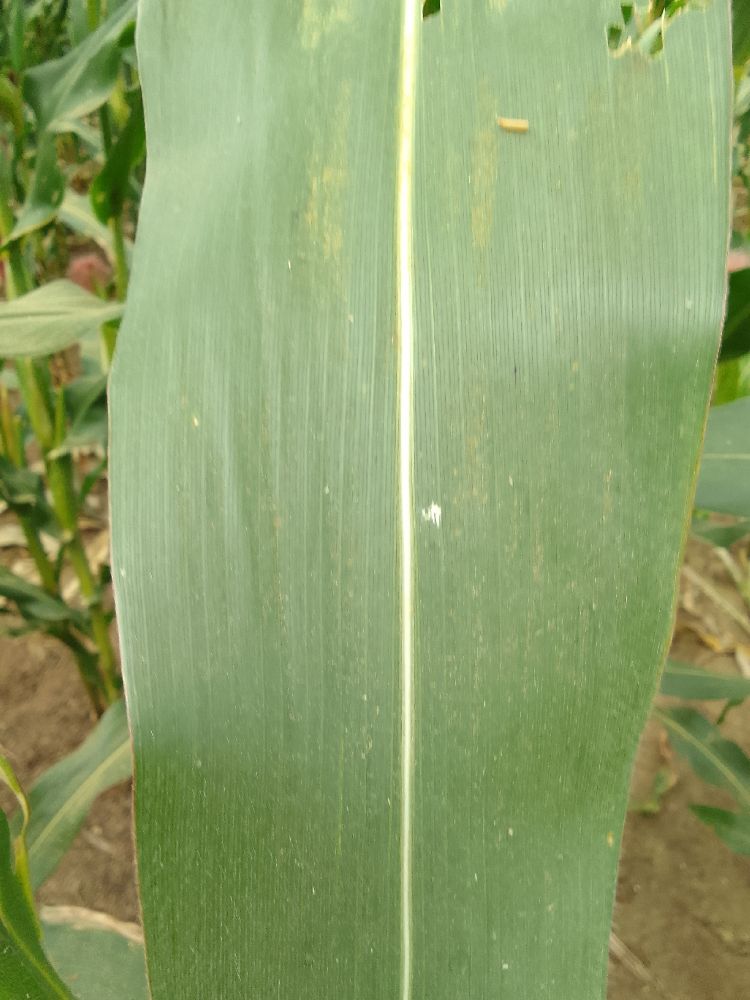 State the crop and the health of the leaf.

maize, healthy
